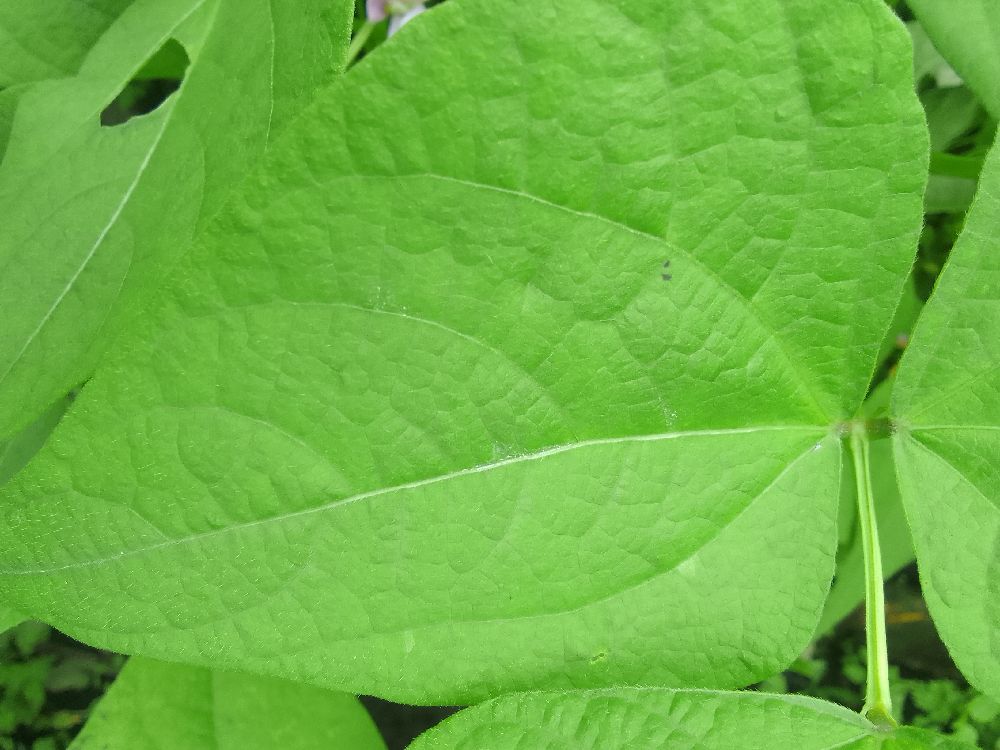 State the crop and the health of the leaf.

common bean, healthy
